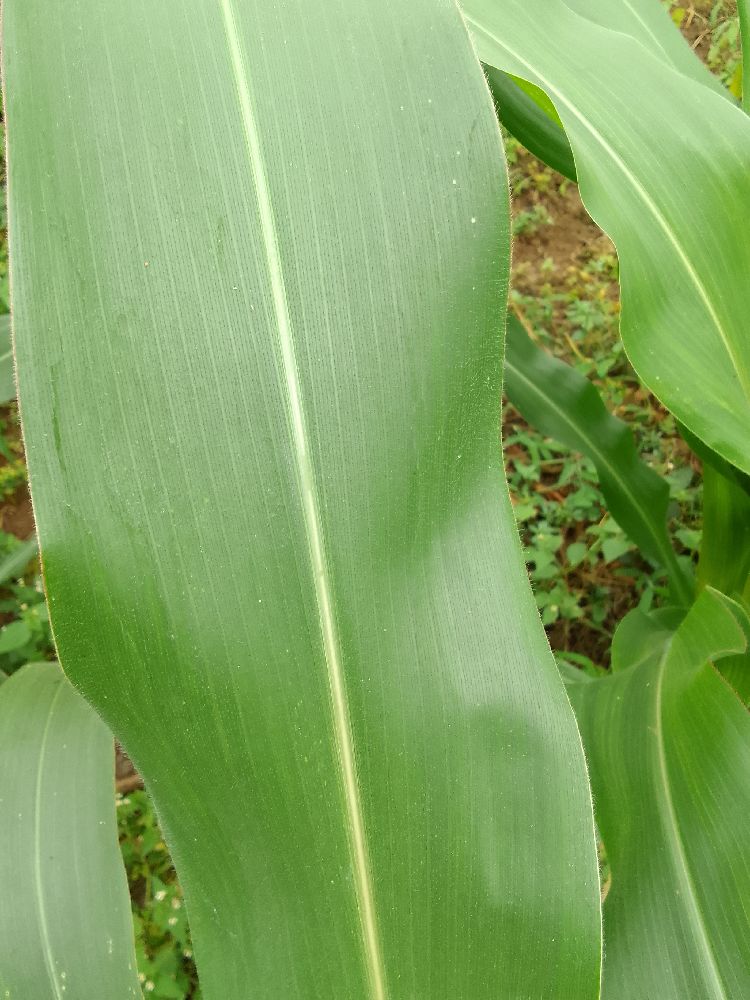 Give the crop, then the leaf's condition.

maize, healthy
